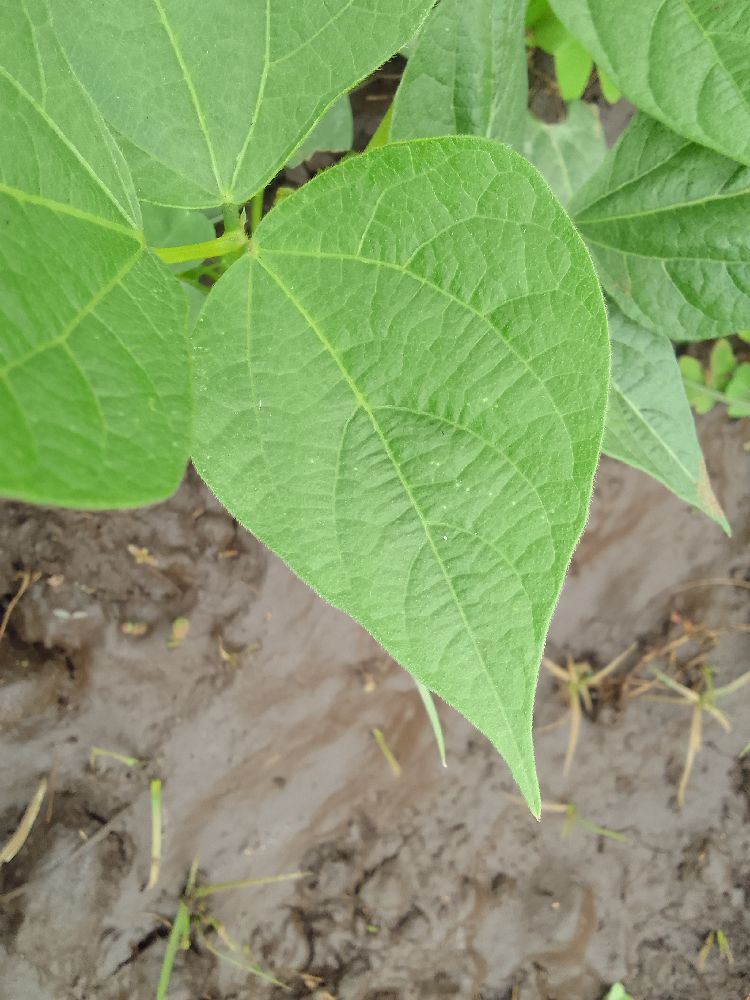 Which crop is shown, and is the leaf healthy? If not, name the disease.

common bean, healthy
